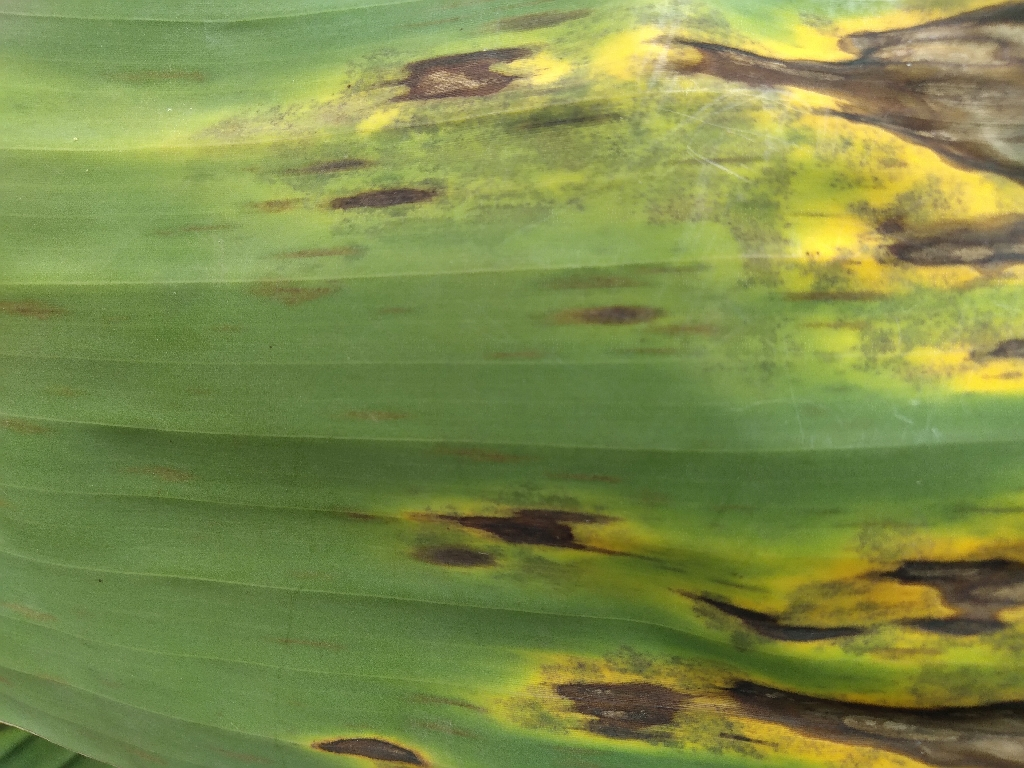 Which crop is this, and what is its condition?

banana, black sigatoka
